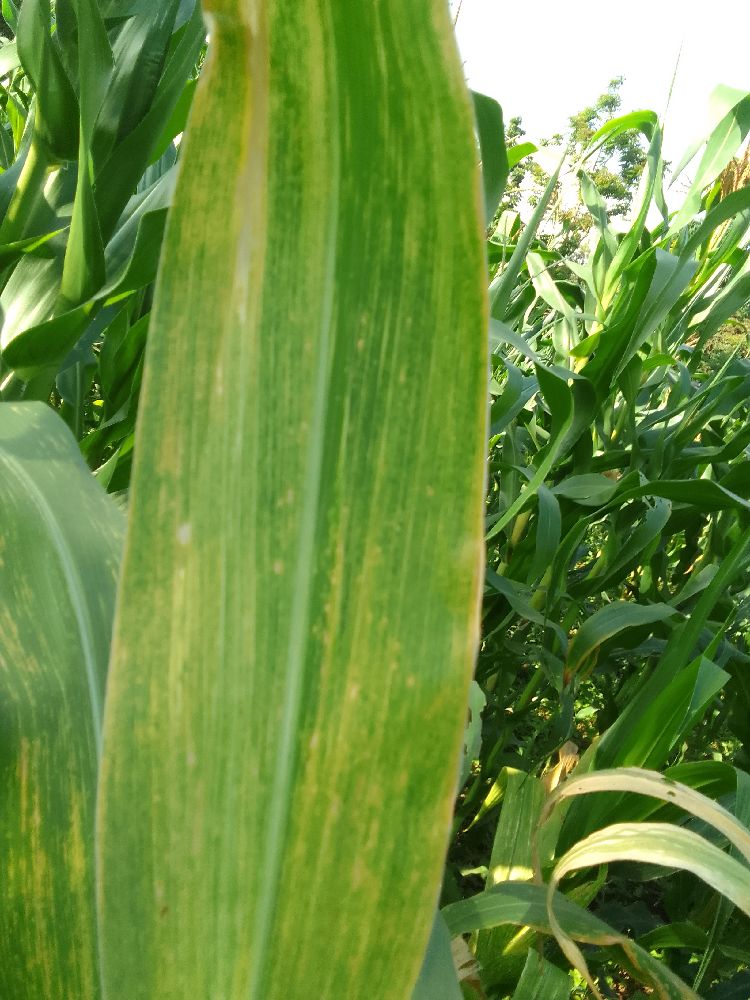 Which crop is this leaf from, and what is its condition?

maize, maize lethal necrosis
